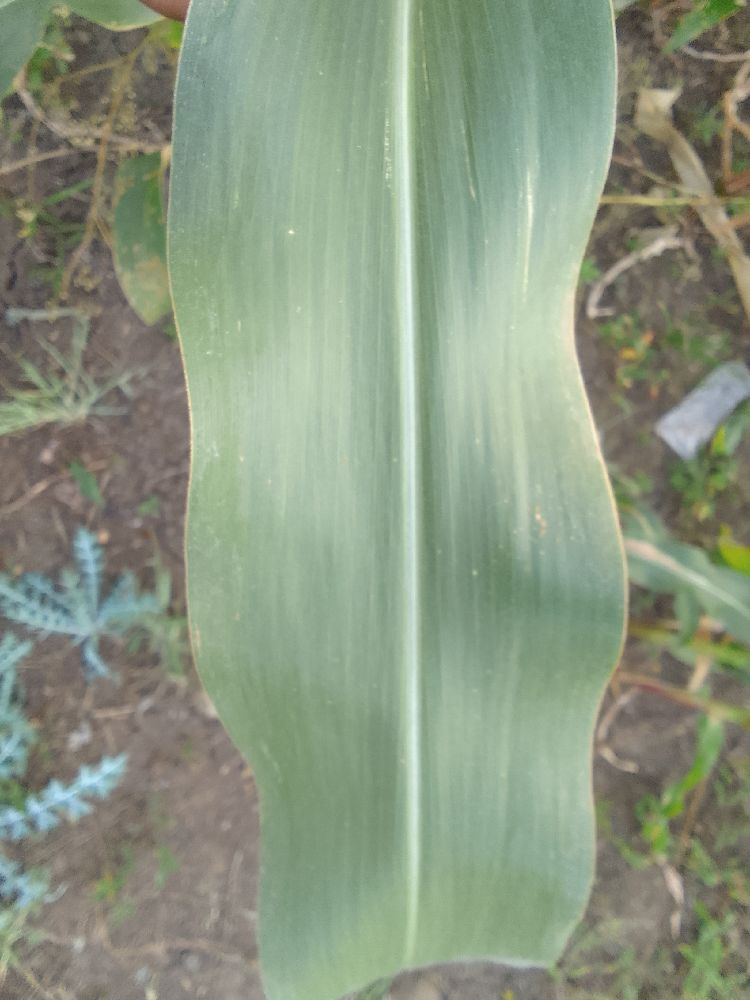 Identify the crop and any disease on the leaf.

maize, healthy
